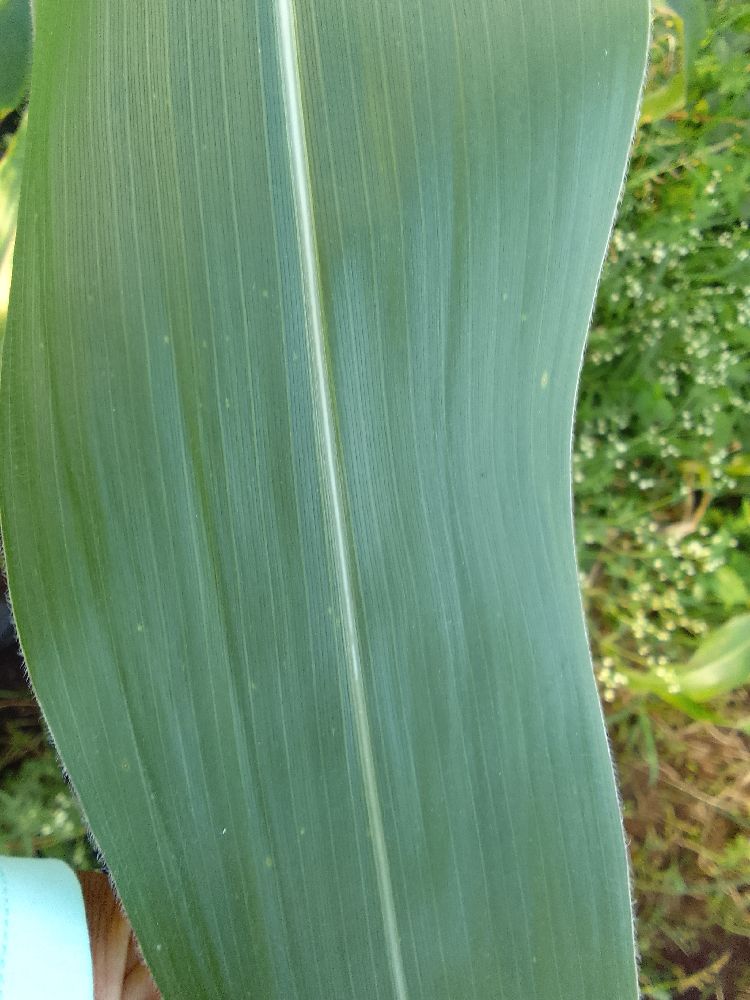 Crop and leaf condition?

maize, healthy
